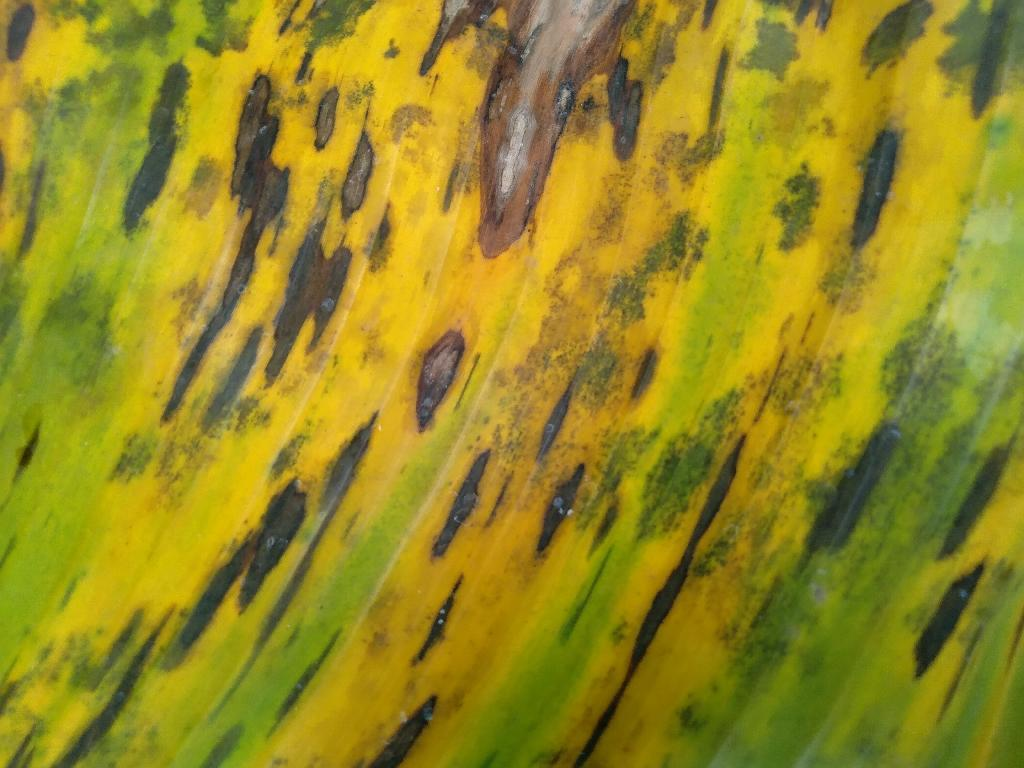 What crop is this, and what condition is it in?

banana, black sigatoka
